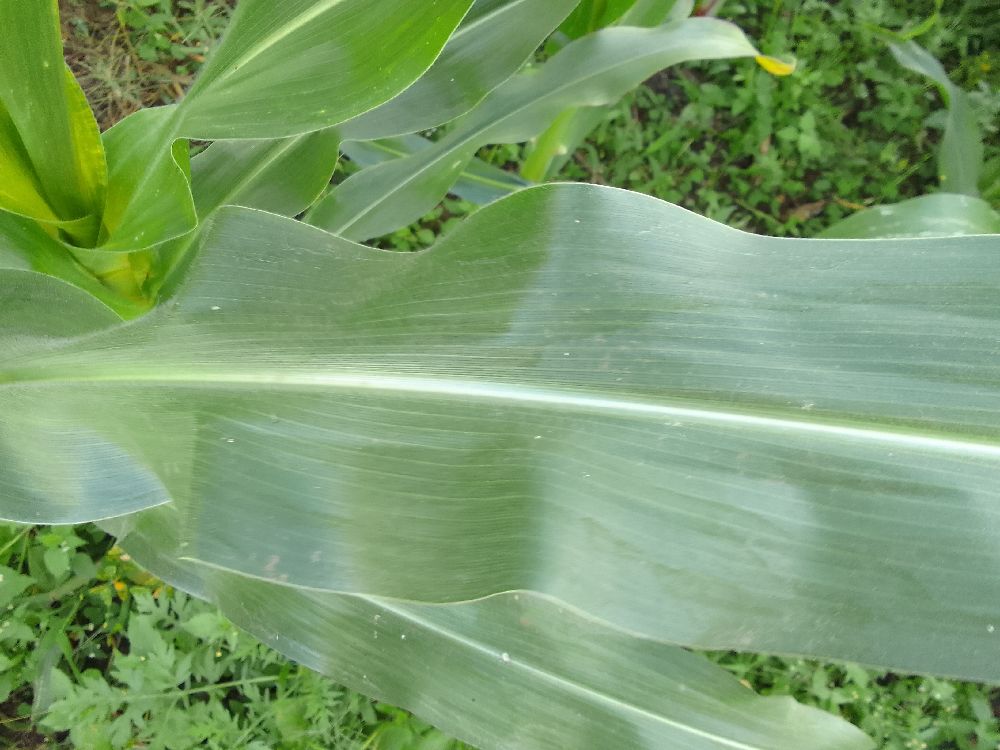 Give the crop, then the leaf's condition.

maize, healthy
